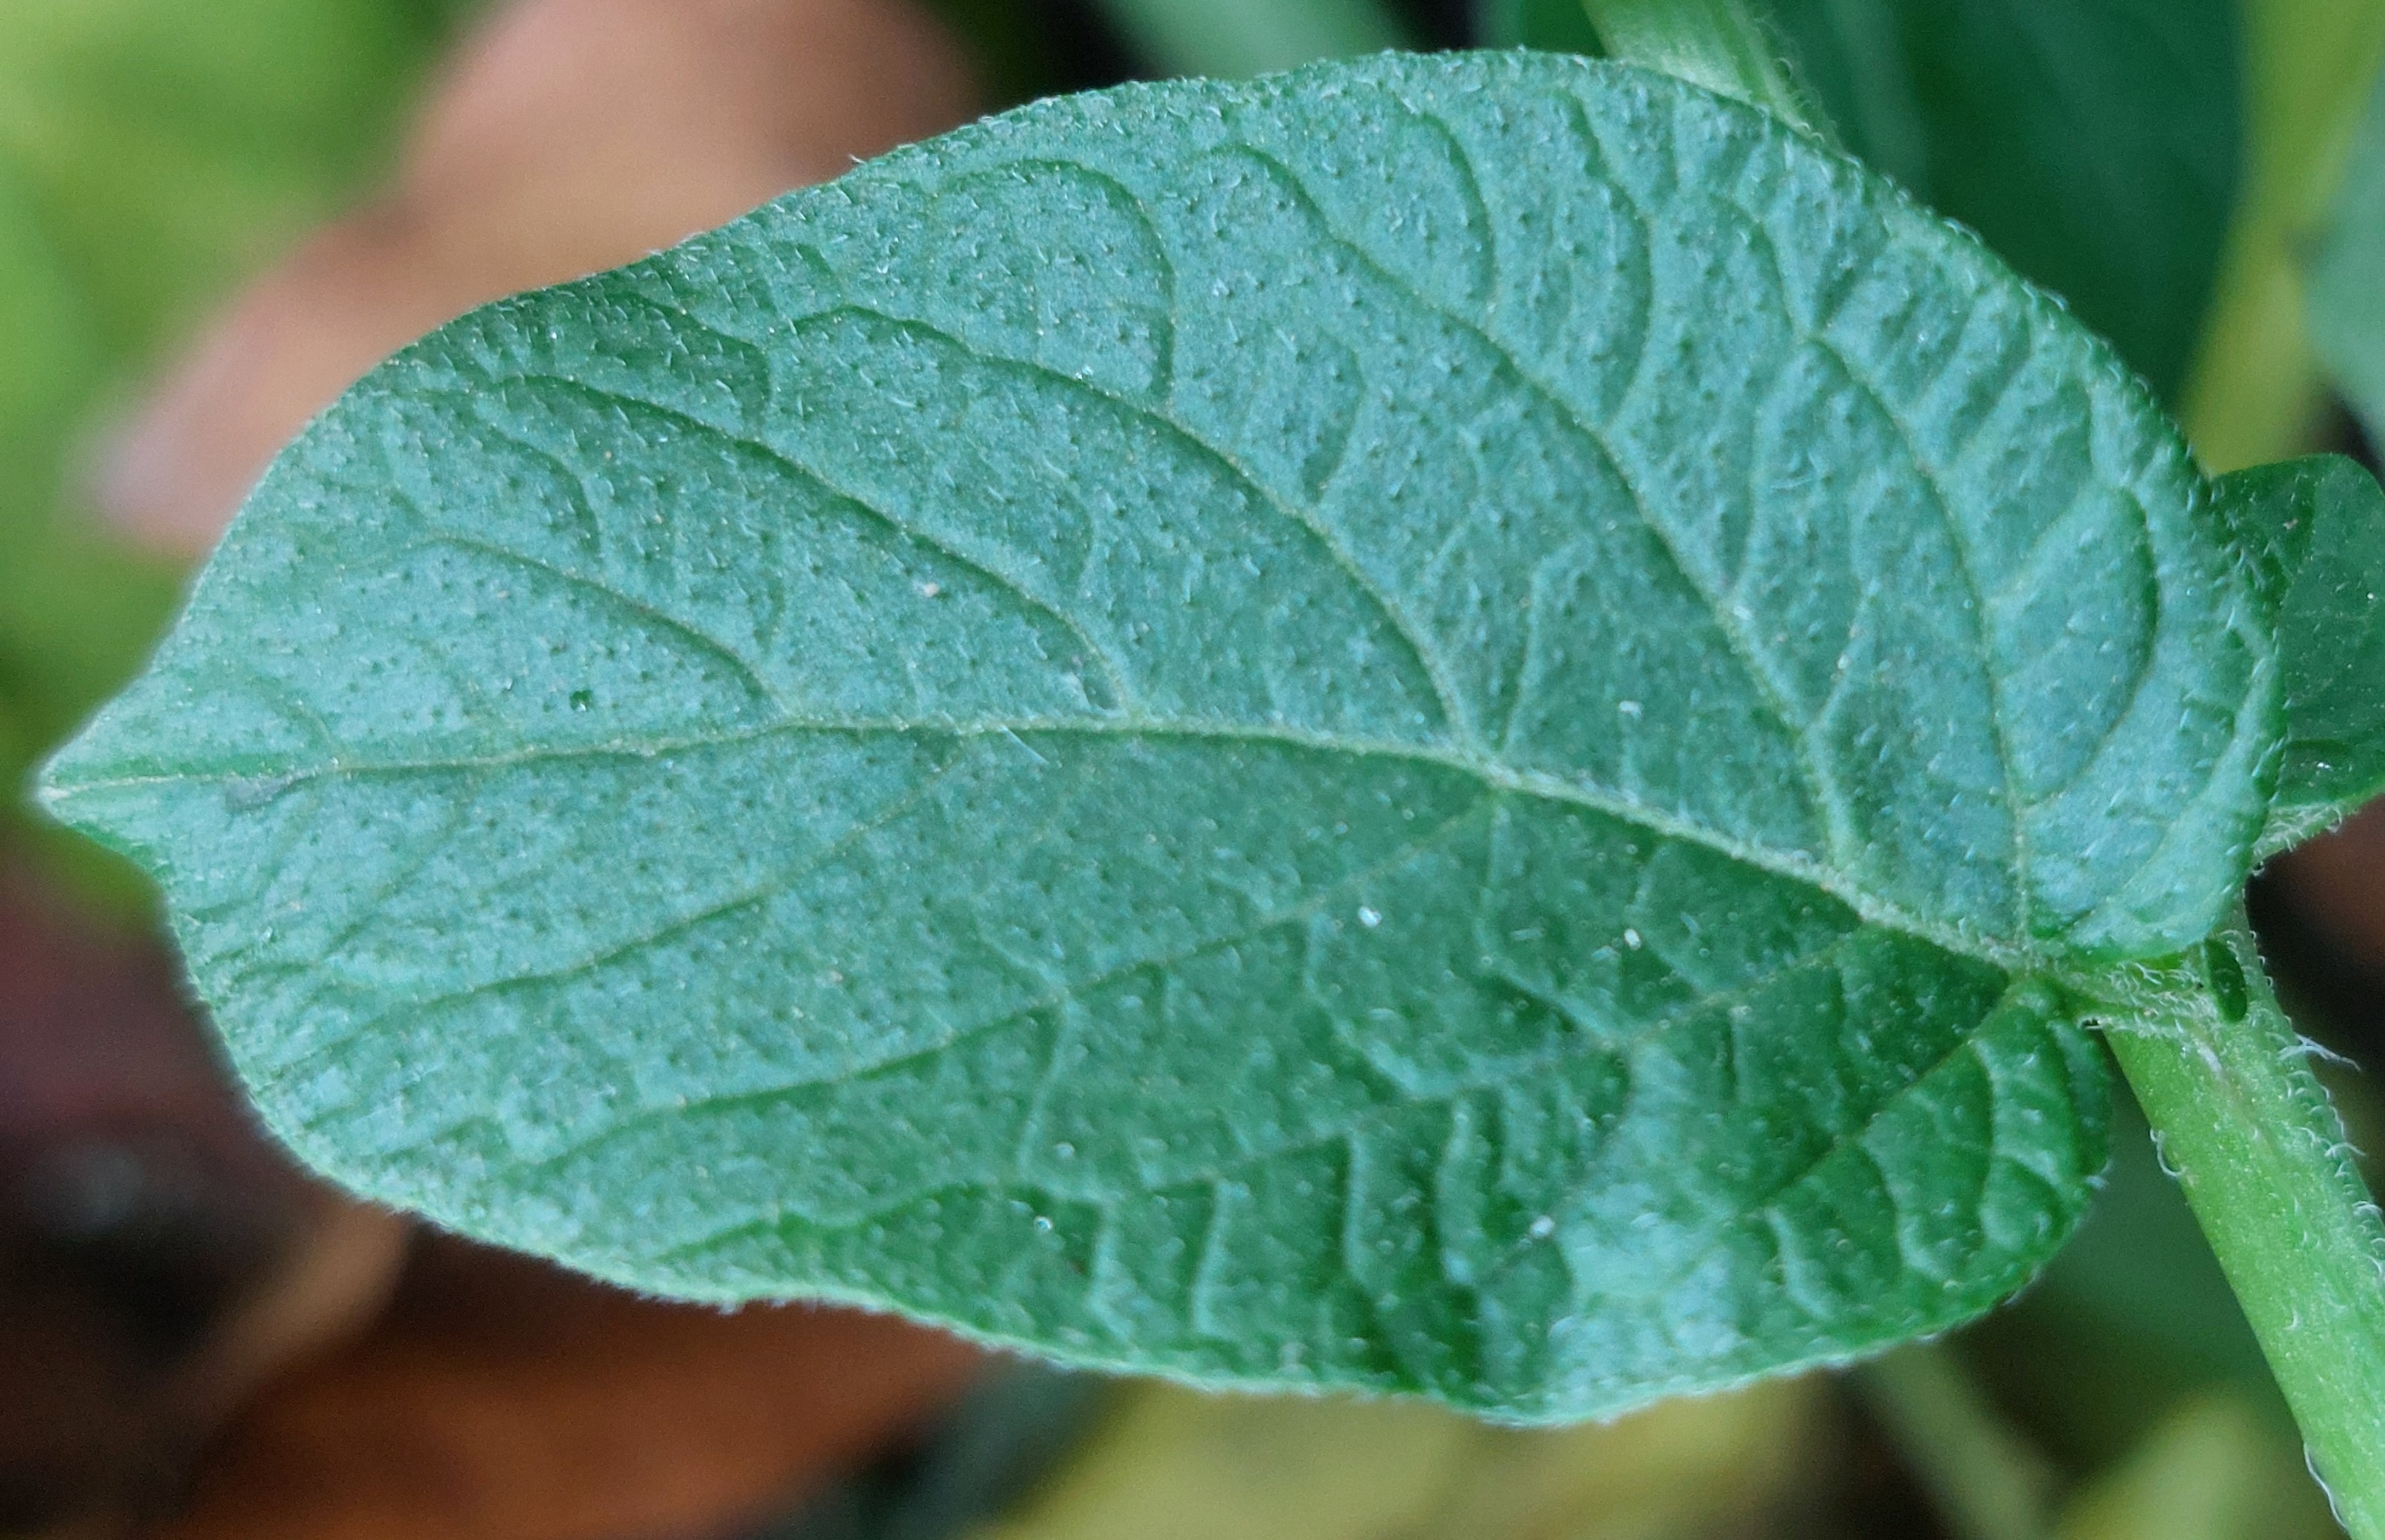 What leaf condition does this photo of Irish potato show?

healthy
